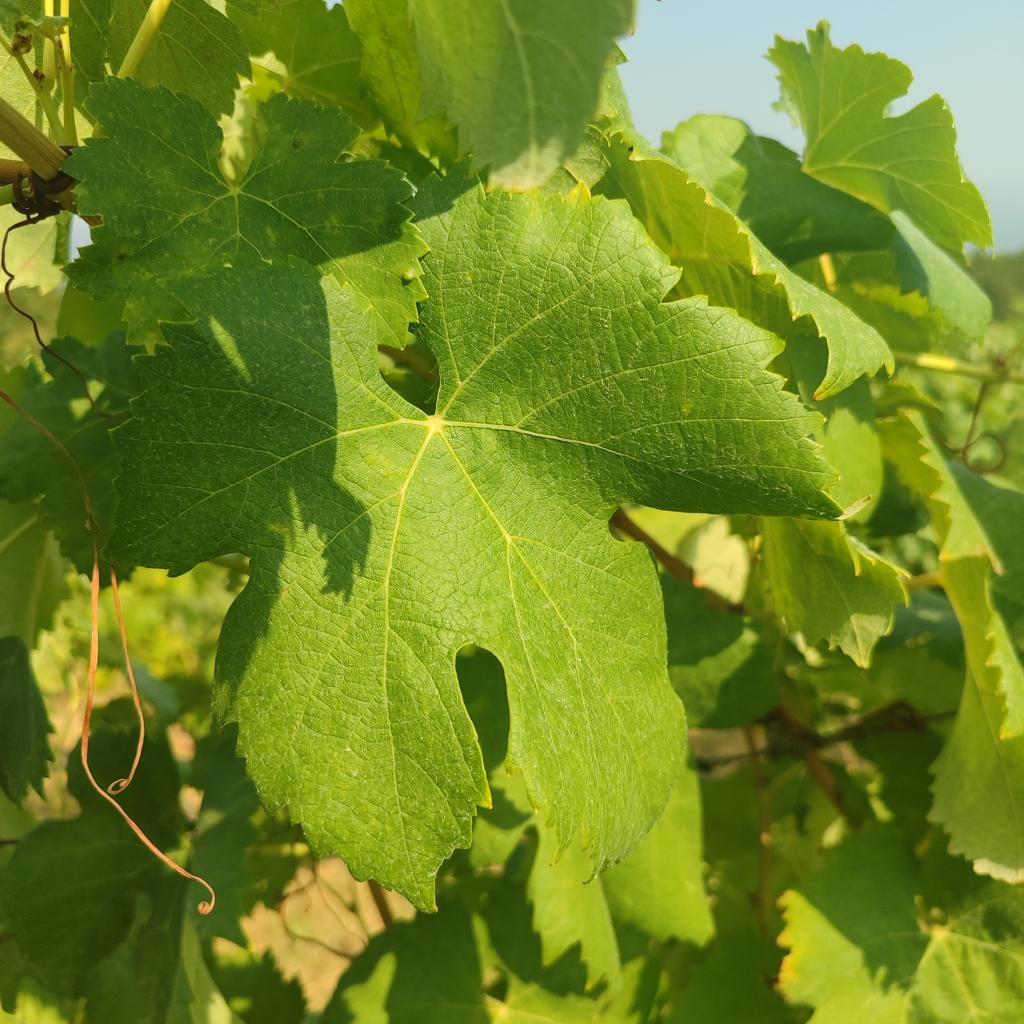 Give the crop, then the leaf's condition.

grapevine, healthy
